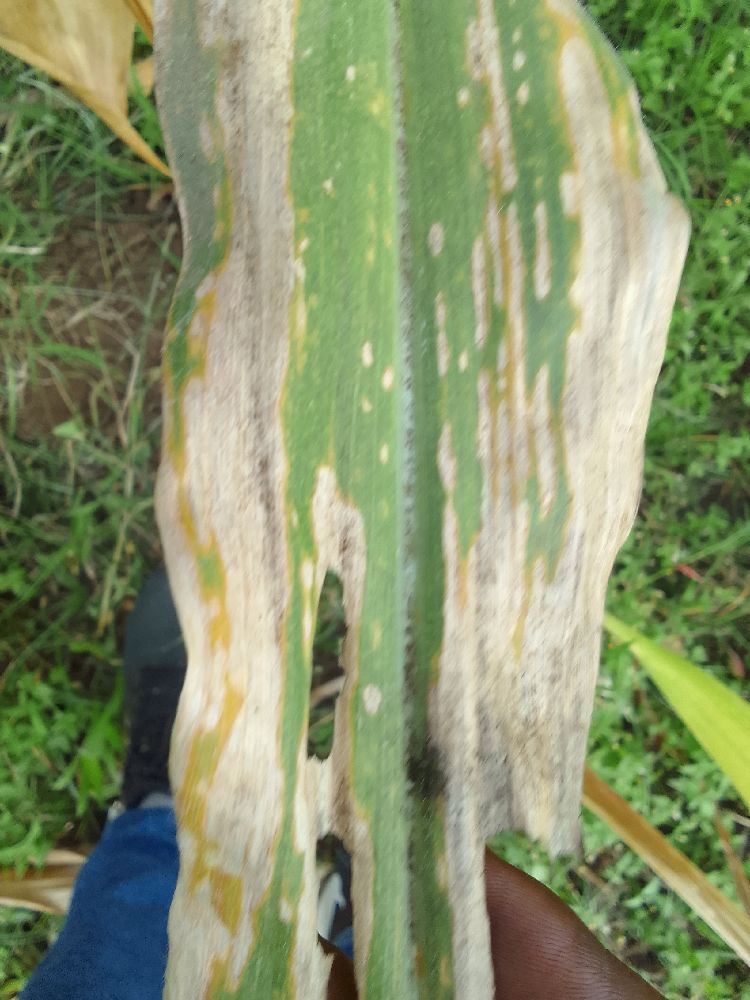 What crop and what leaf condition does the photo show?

maize, maize lethal necrosis
